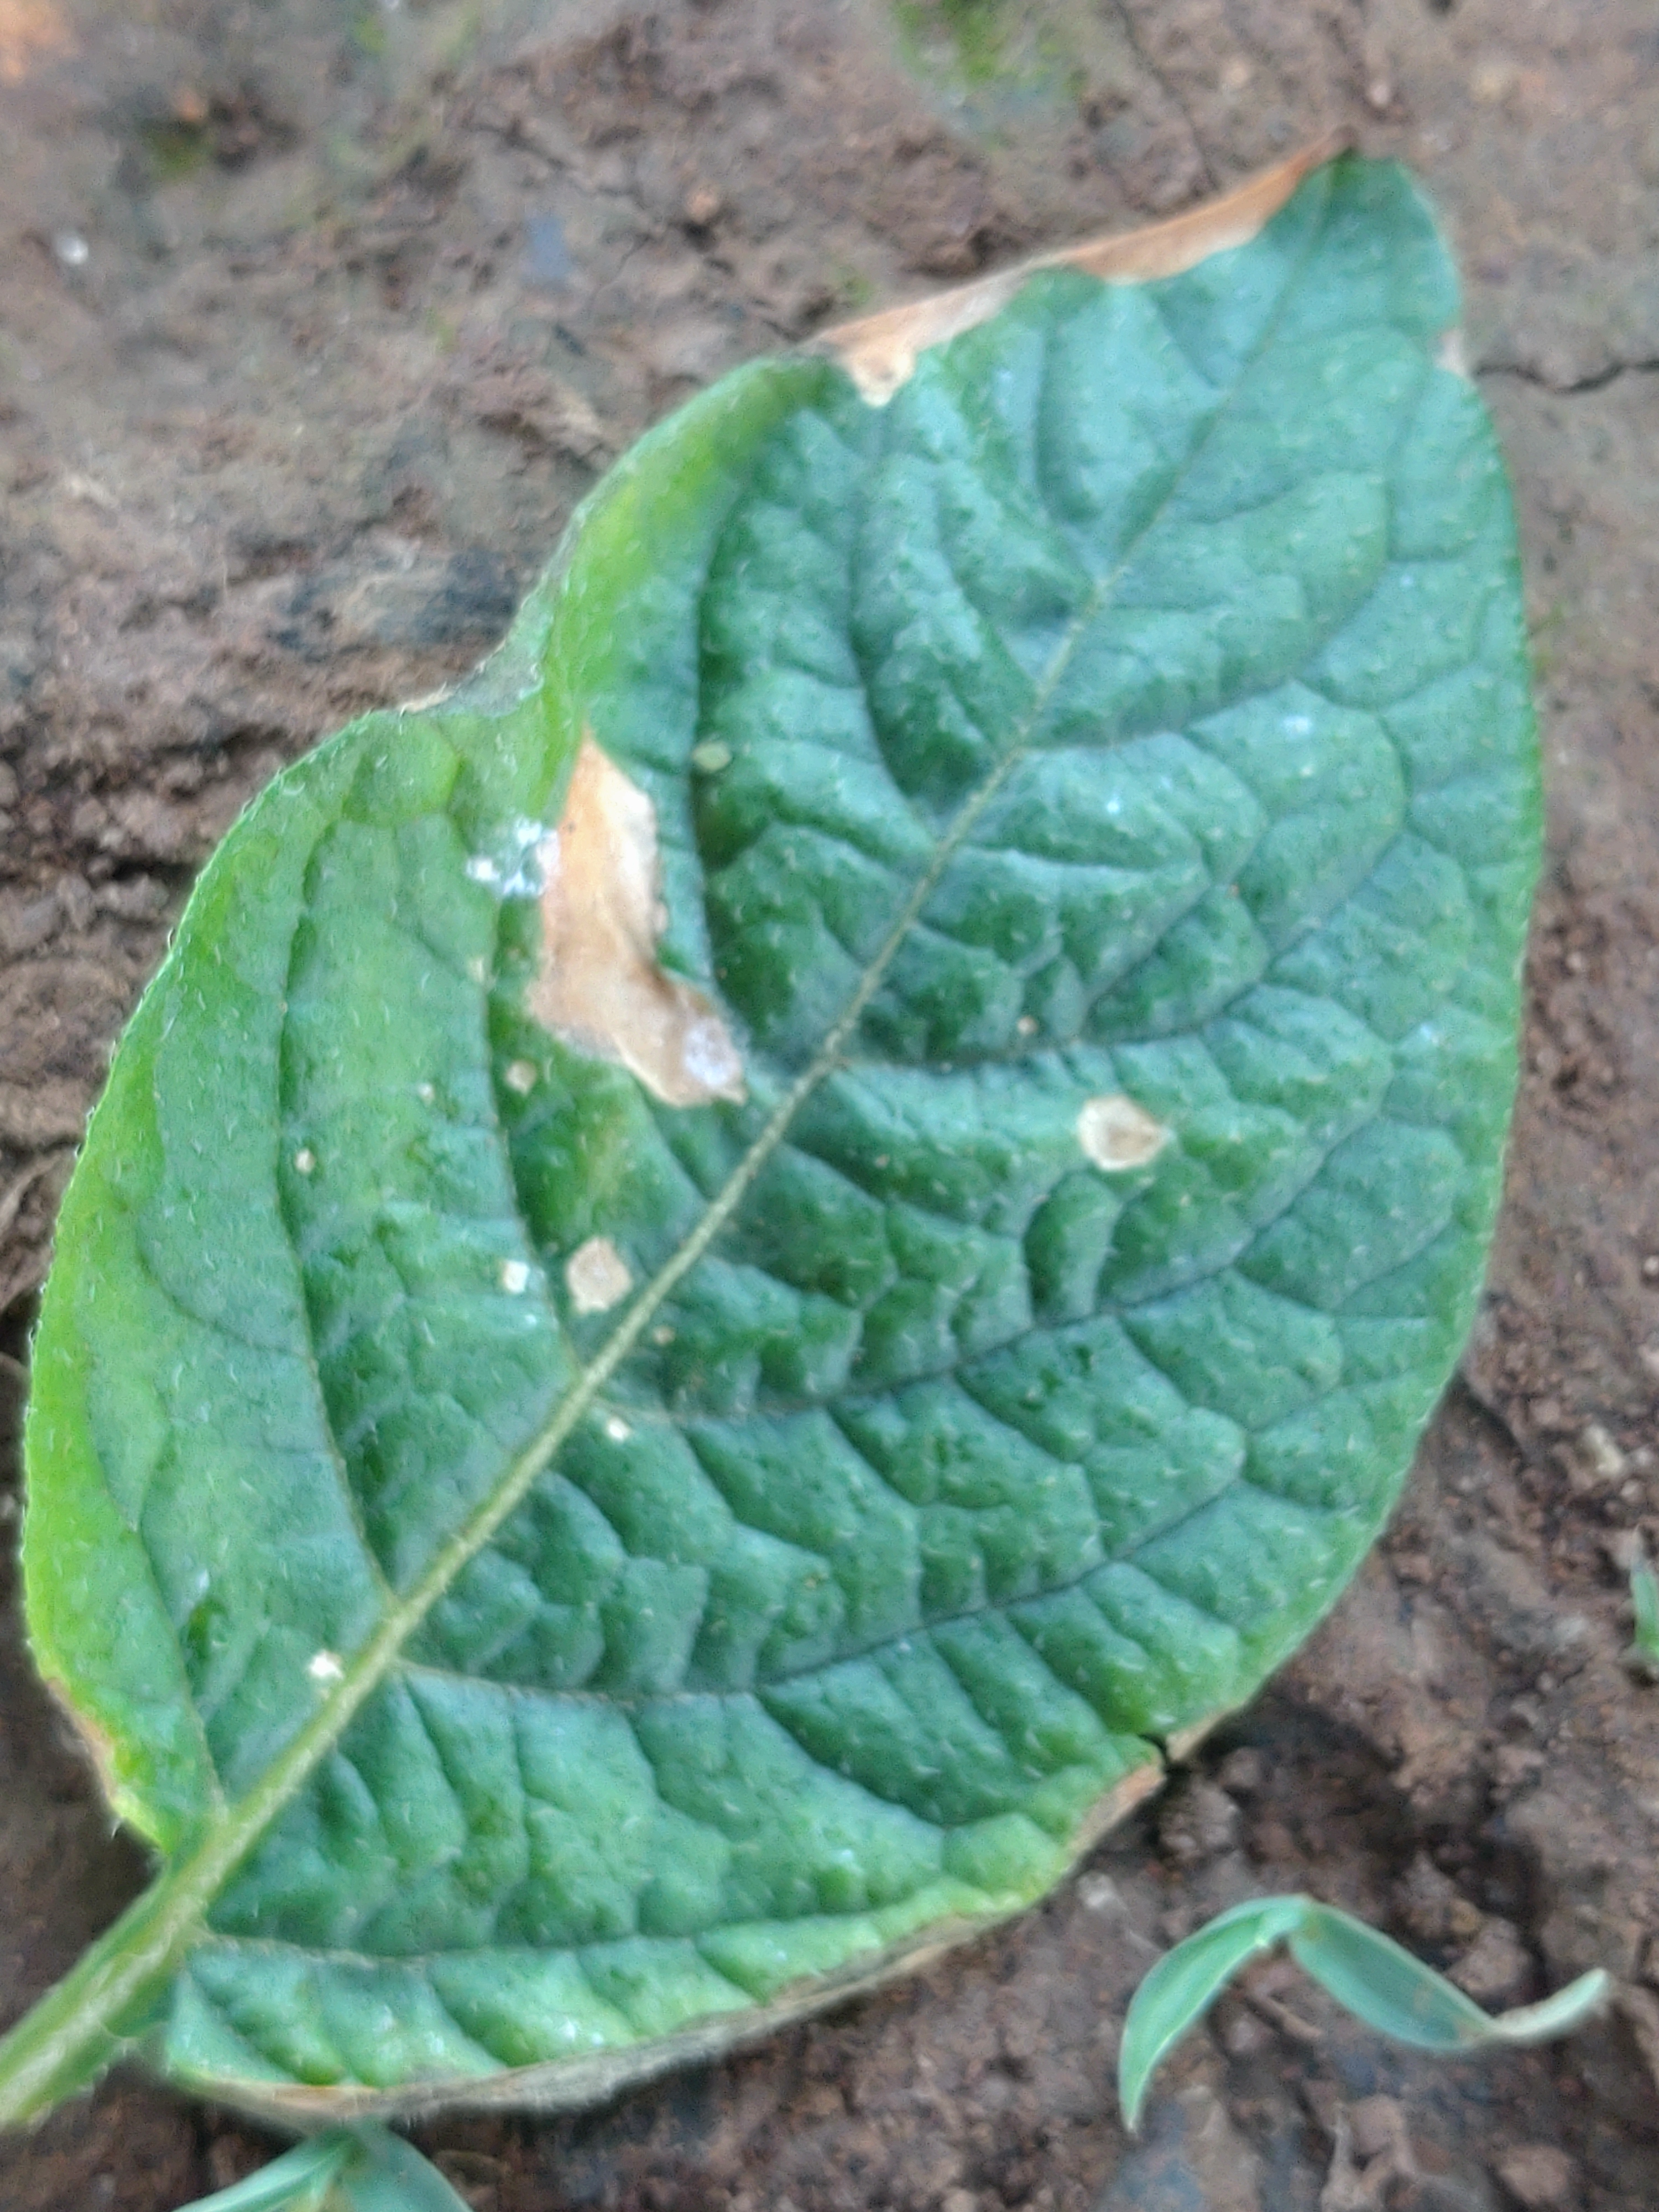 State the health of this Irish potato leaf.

early blight
